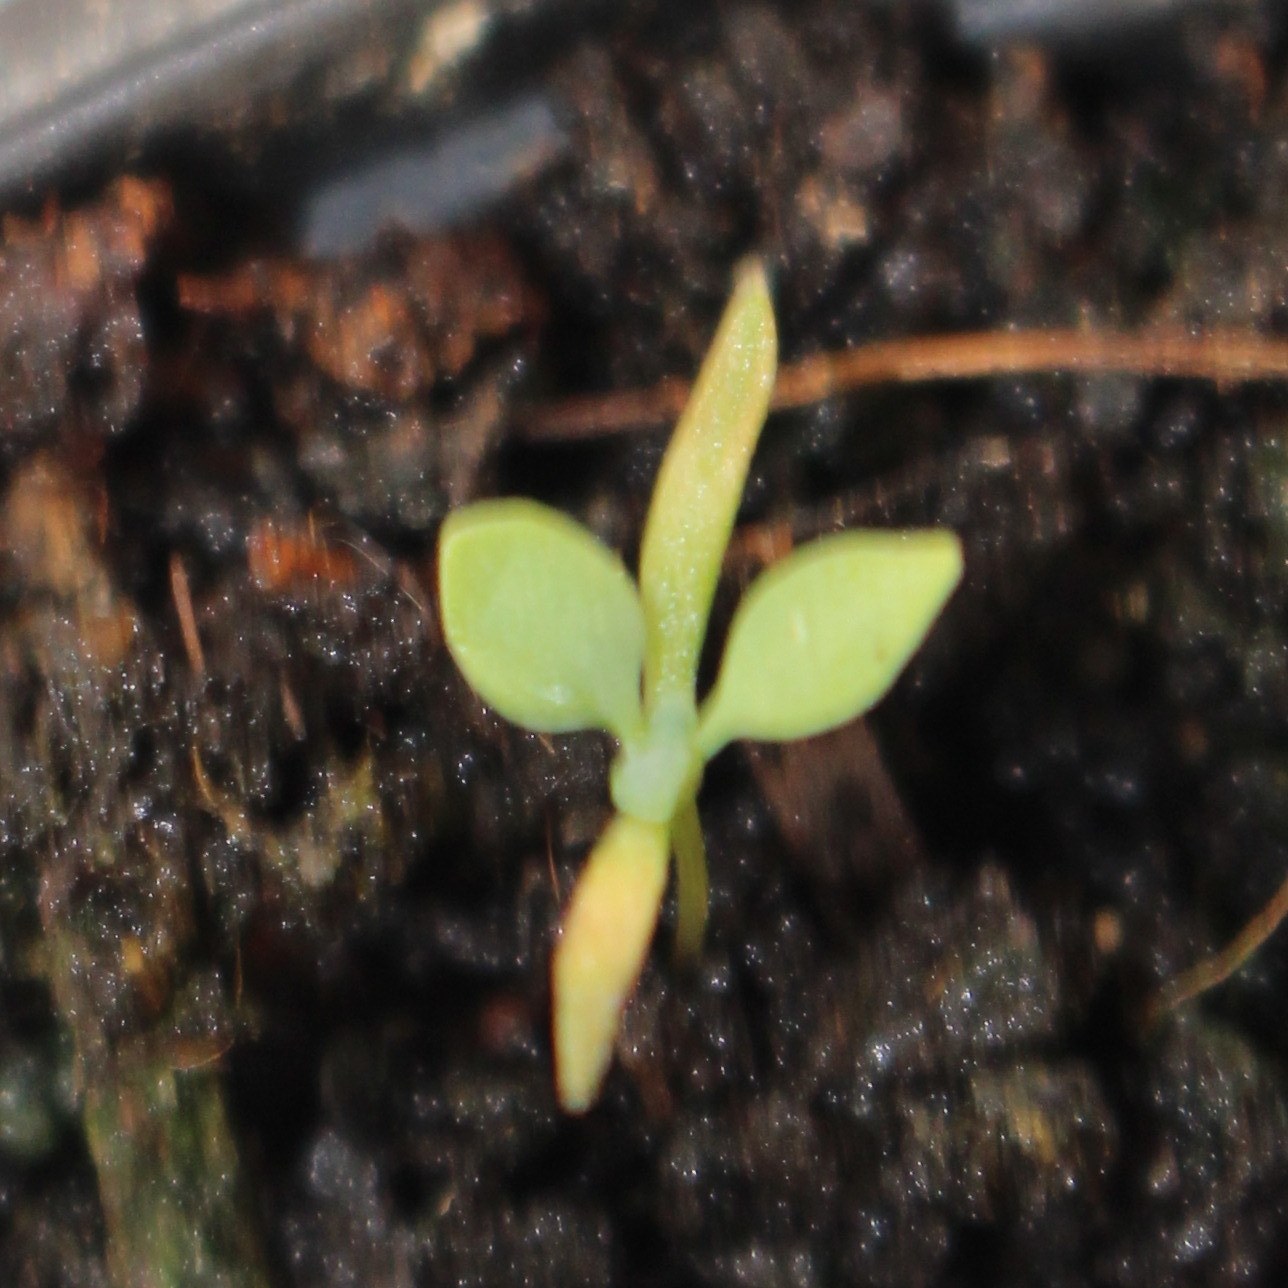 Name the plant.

Papaver rhoeas
